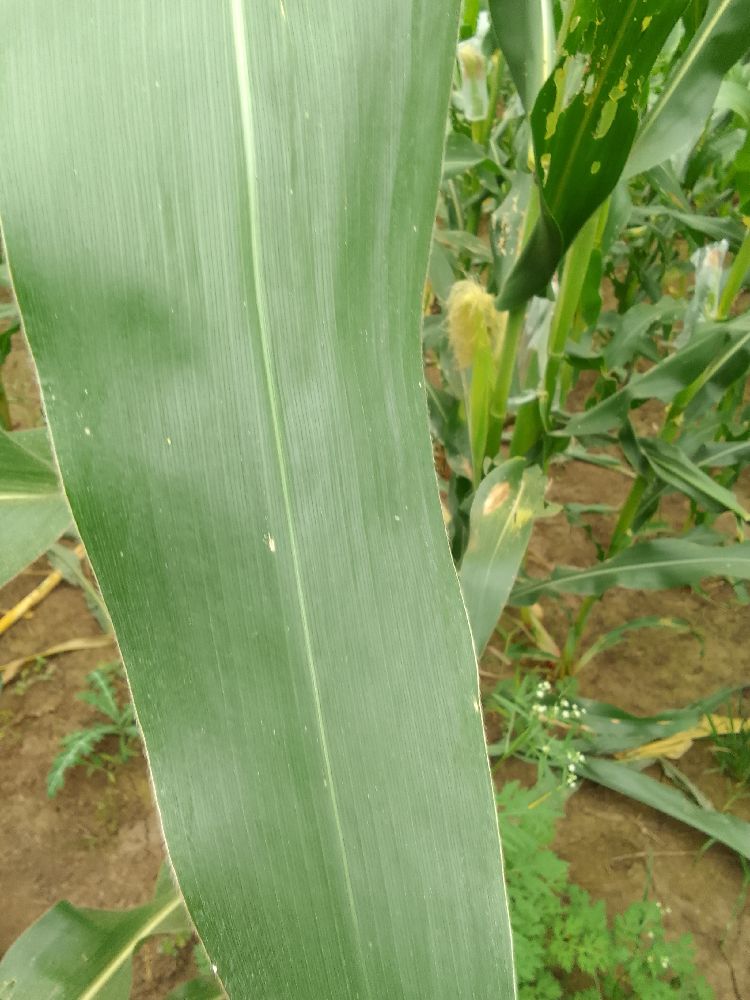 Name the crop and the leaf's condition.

maize, healthy
